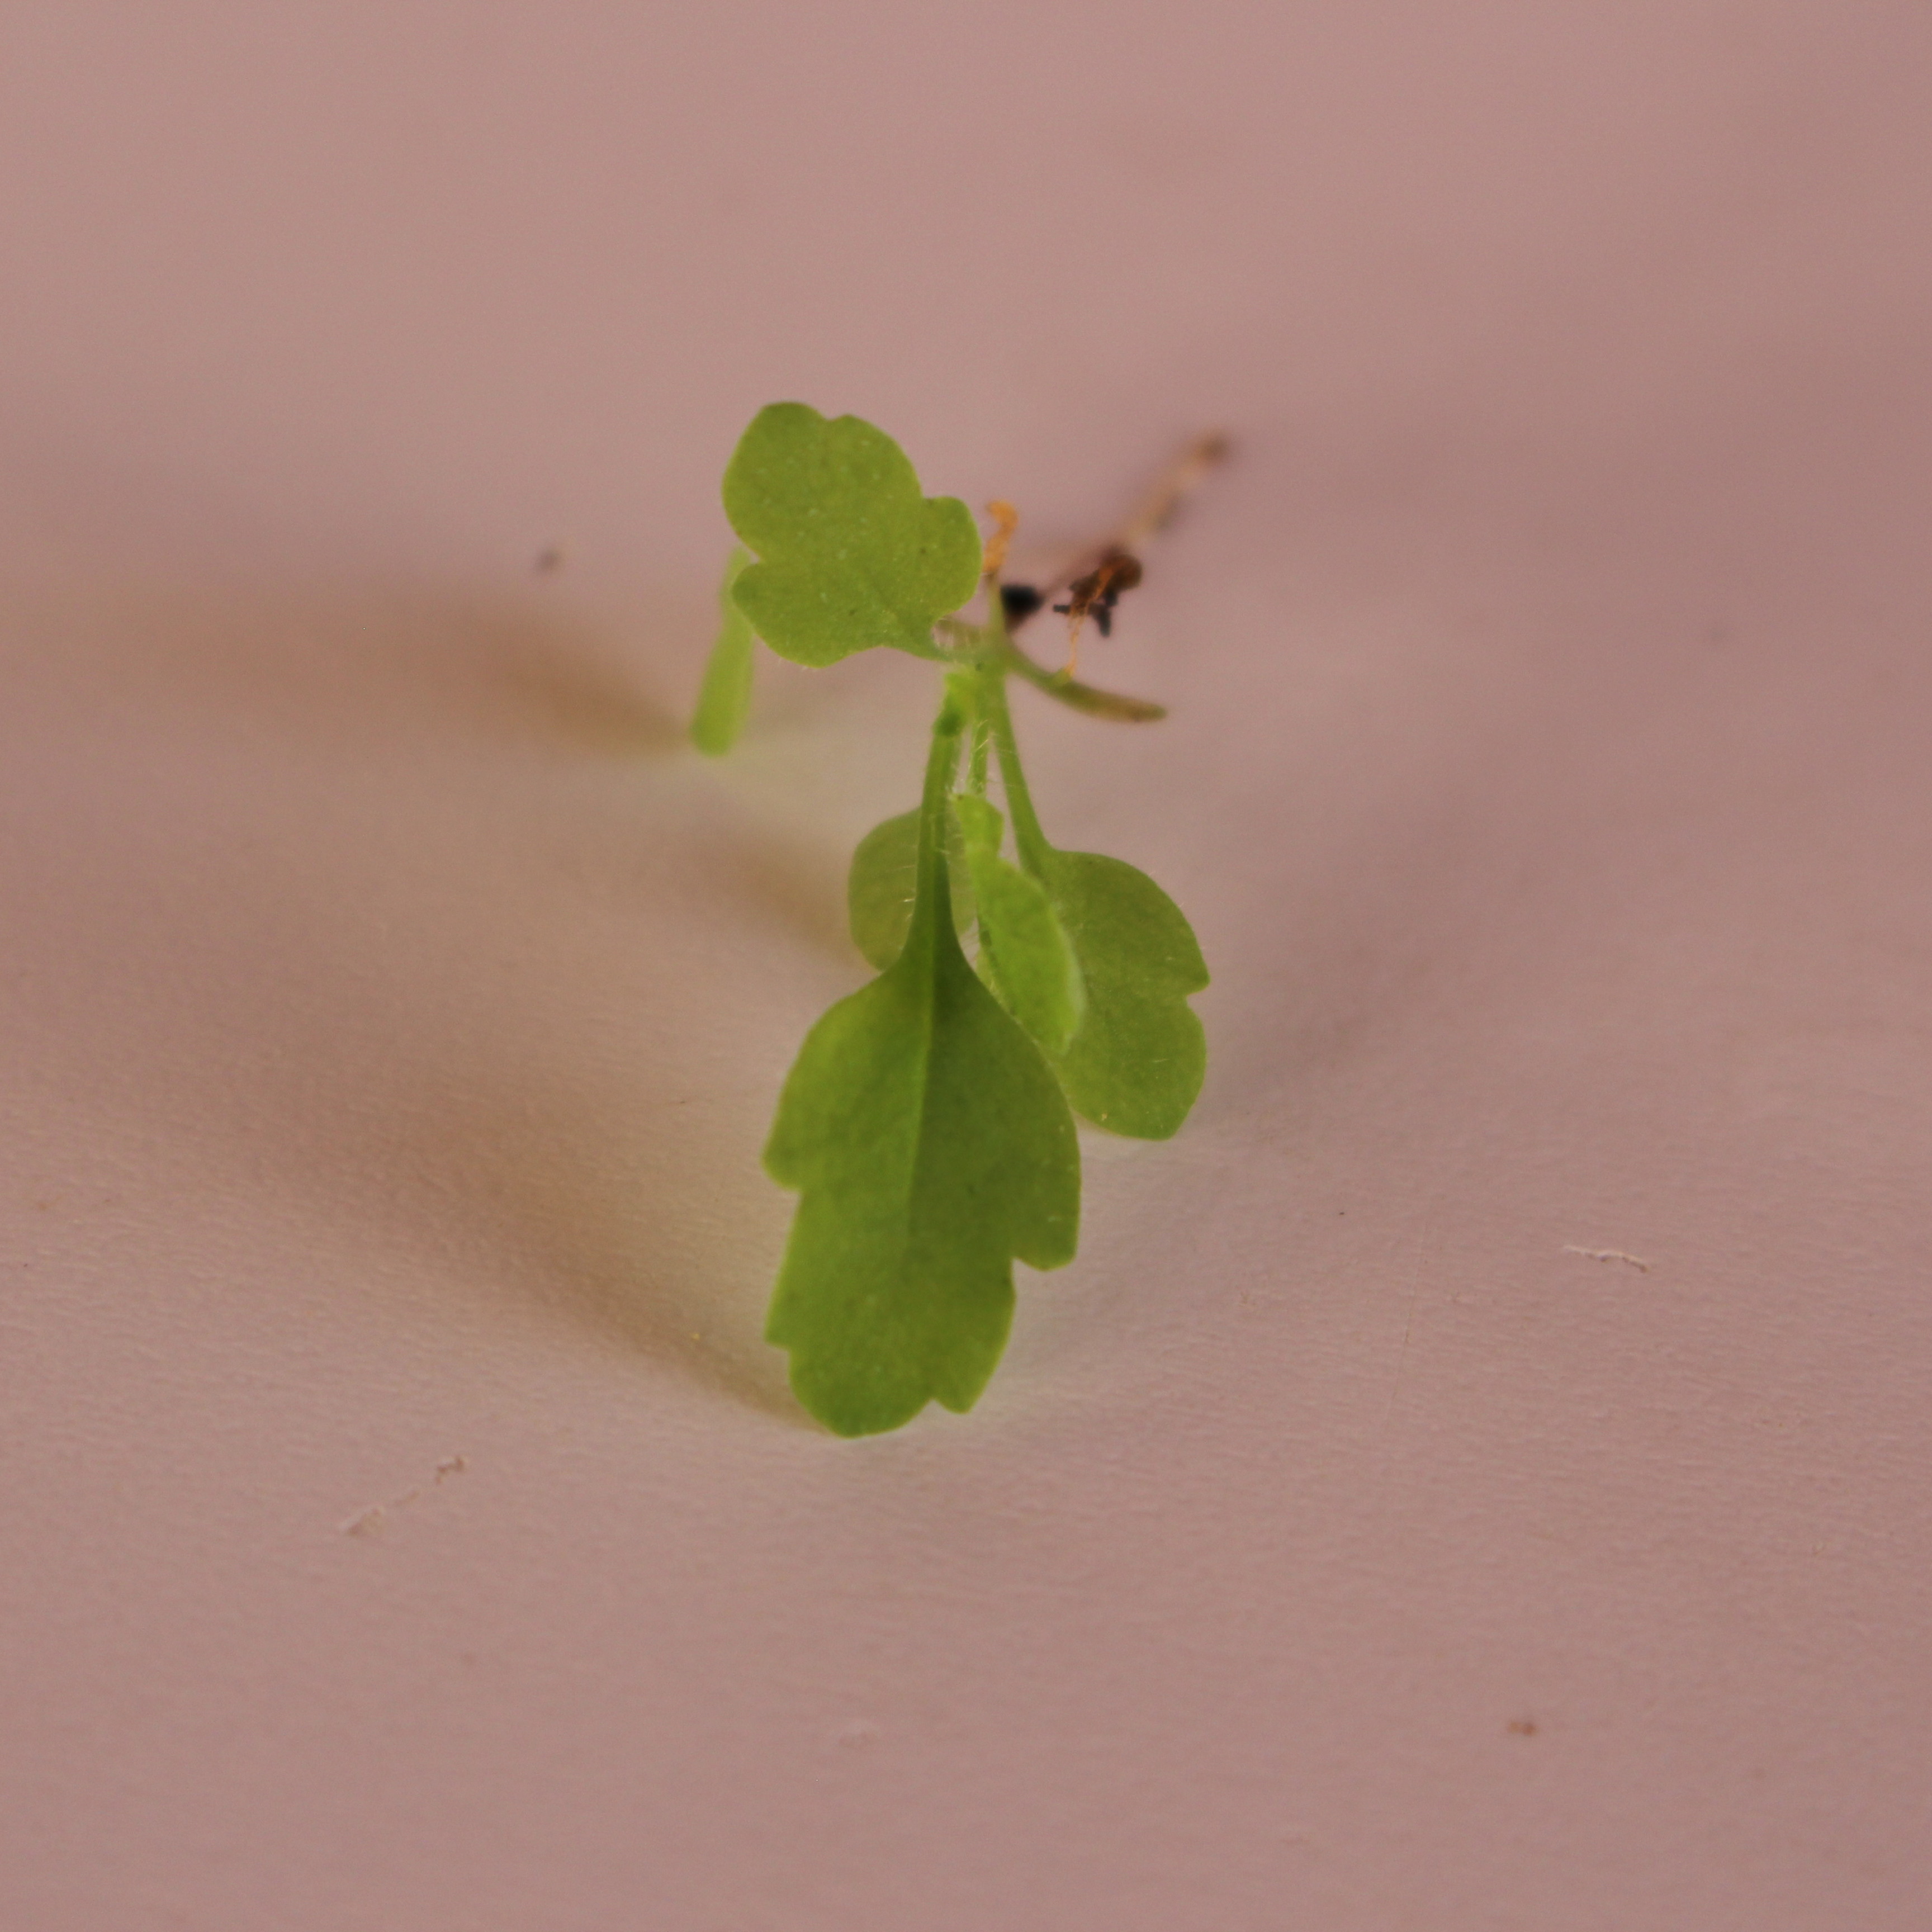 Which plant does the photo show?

Papaver rhoeas
